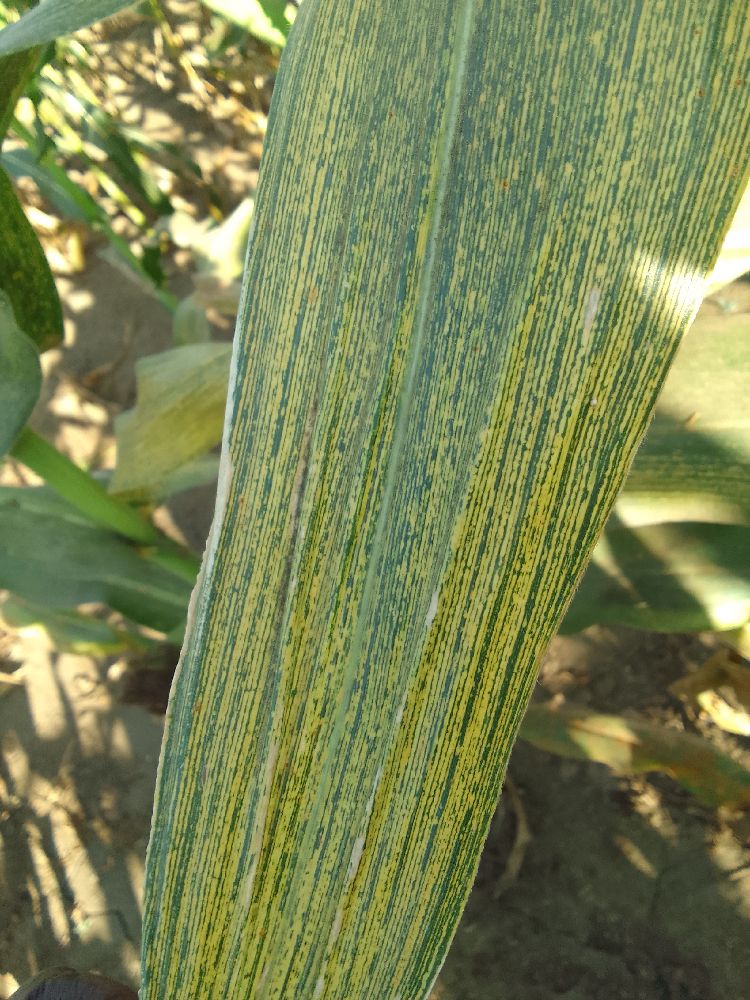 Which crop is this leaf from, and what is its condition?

maize, maize streak virus
